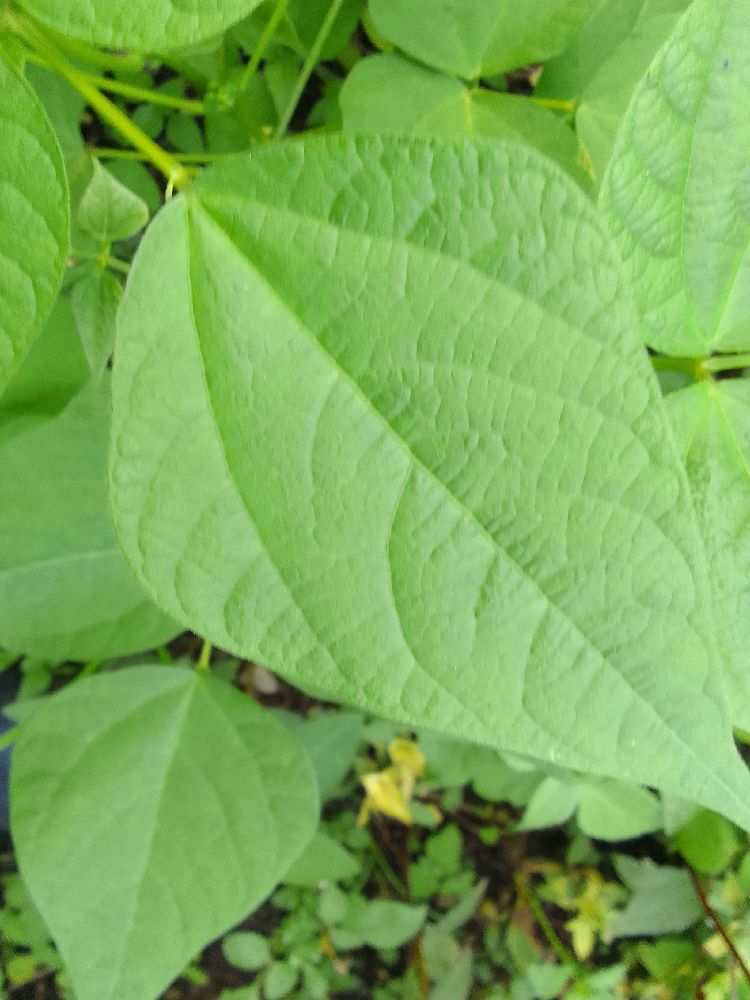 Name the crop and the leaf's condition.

common bean, healthy
